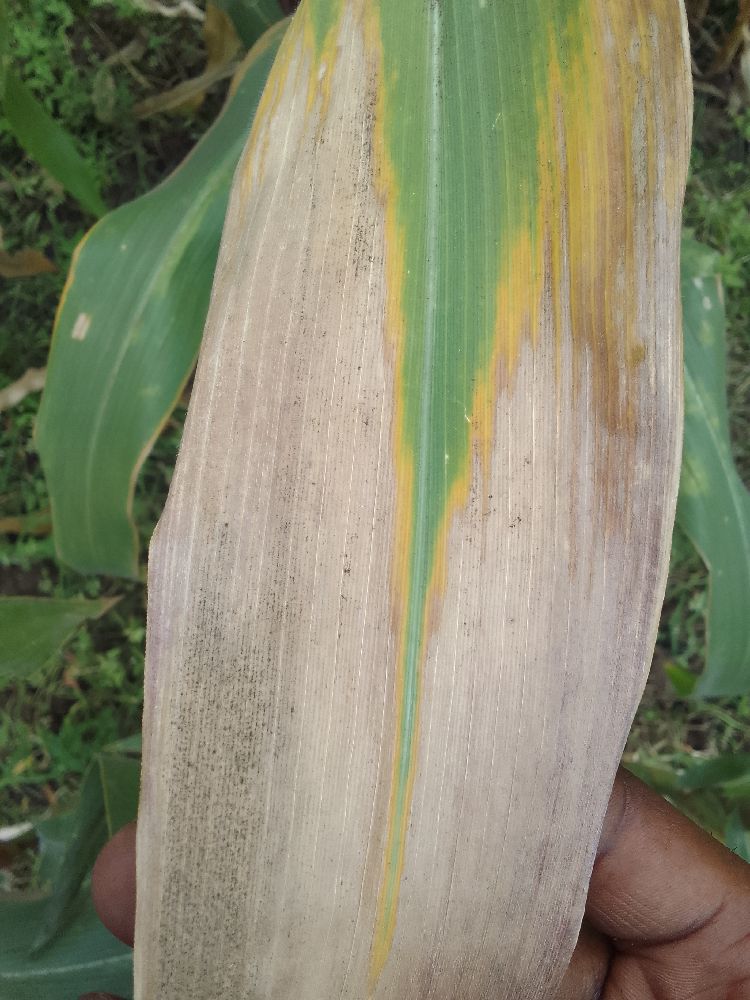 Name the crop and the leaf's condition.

maize, maize lethal necrosis
